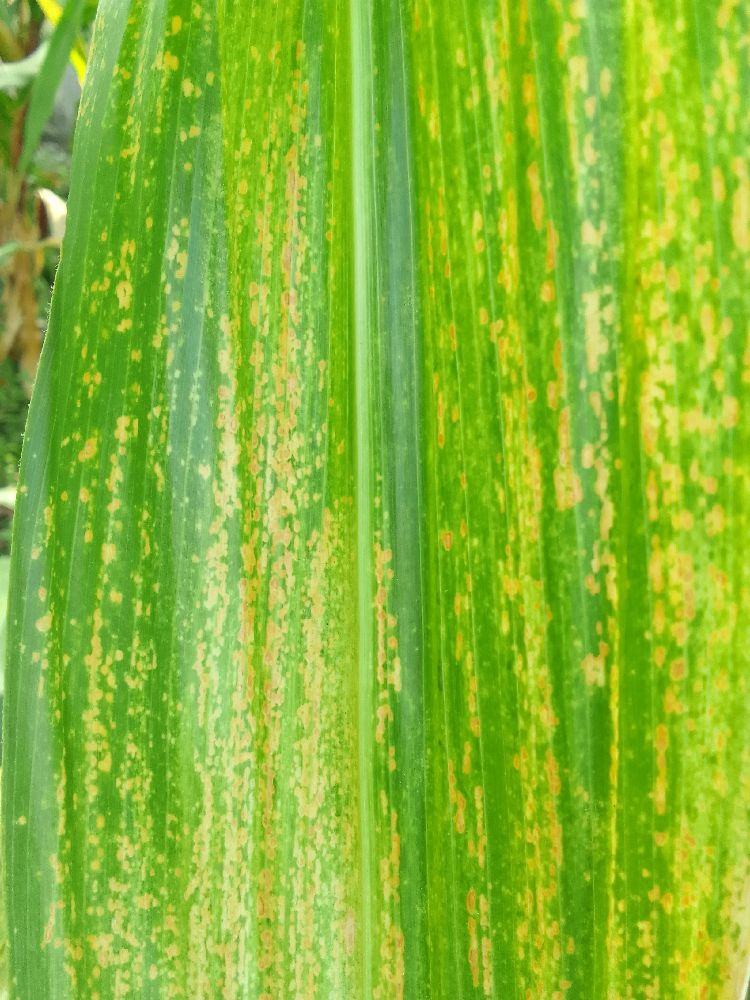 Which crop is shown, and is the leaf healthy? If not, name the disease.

maize, maize lethal necrosis
